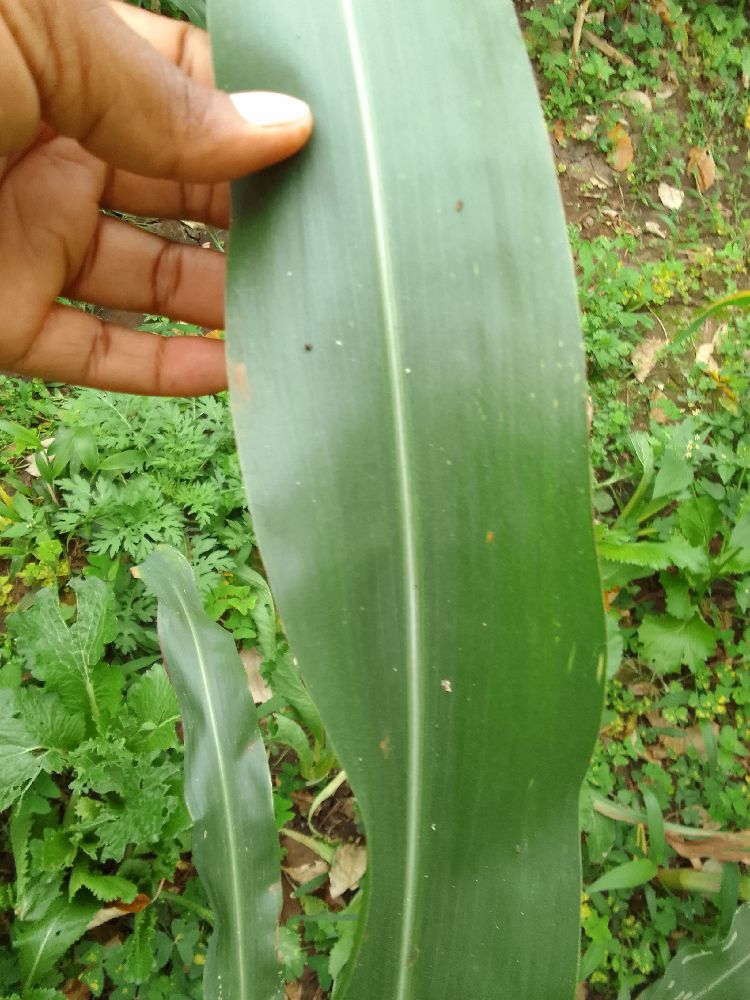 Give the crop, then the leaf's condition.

maize, healthy
